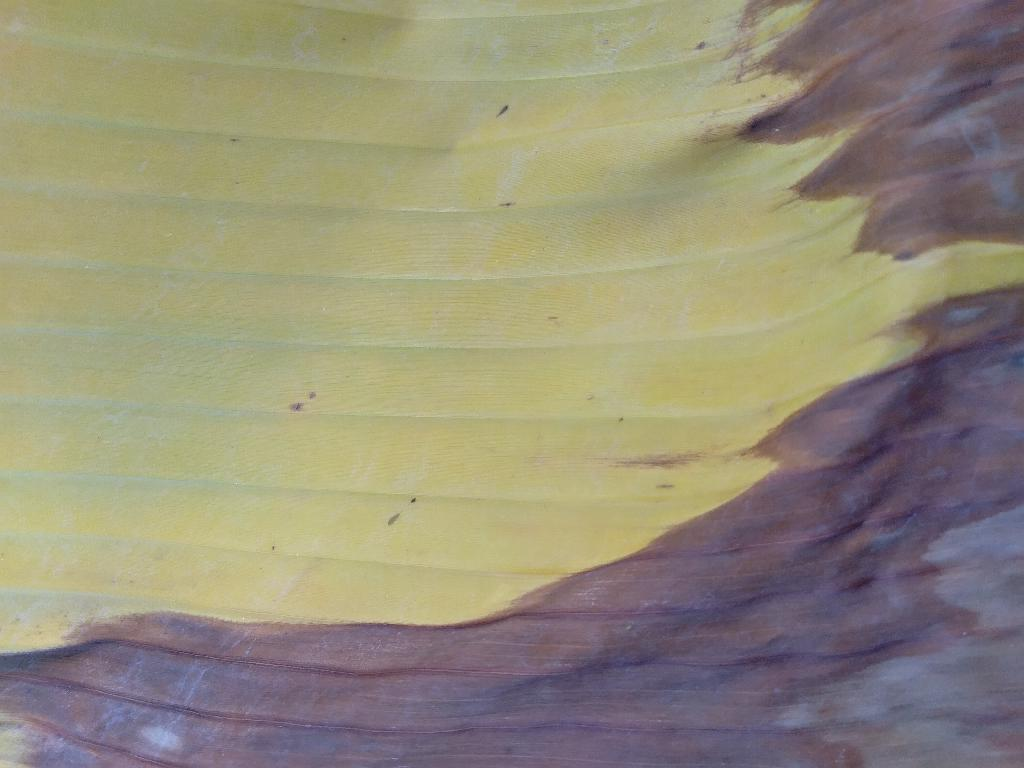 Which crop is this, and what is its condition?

banana, fusarium wilt race 1
